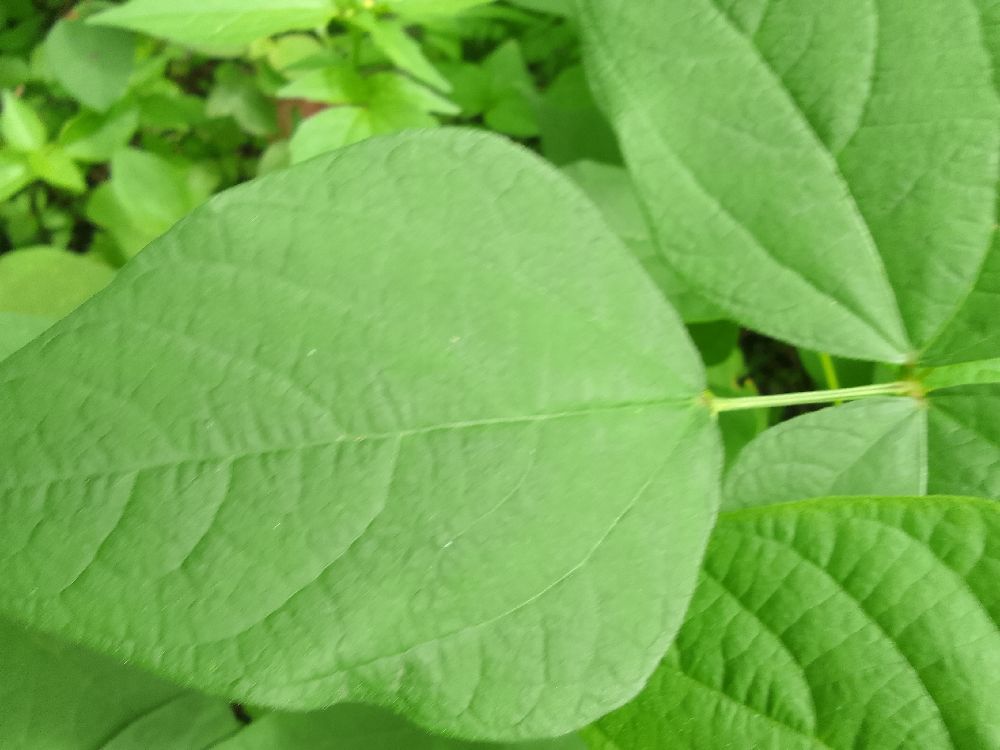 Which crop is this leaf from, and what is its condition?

common bean, healthy
